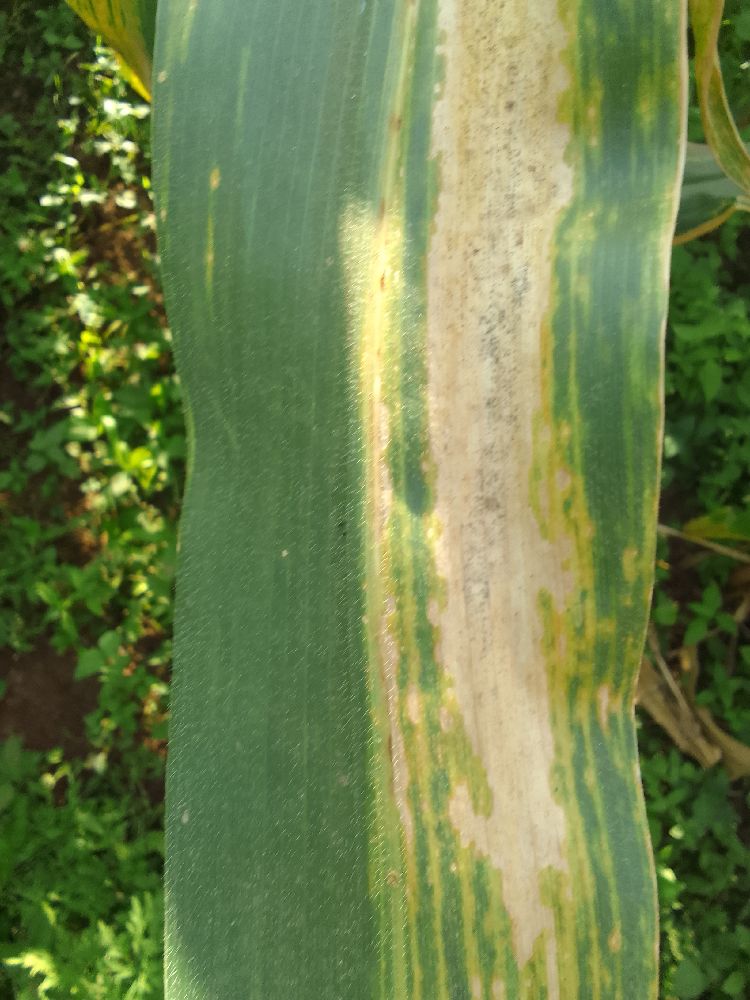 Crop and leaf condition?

maize, maize lethal necrosis
